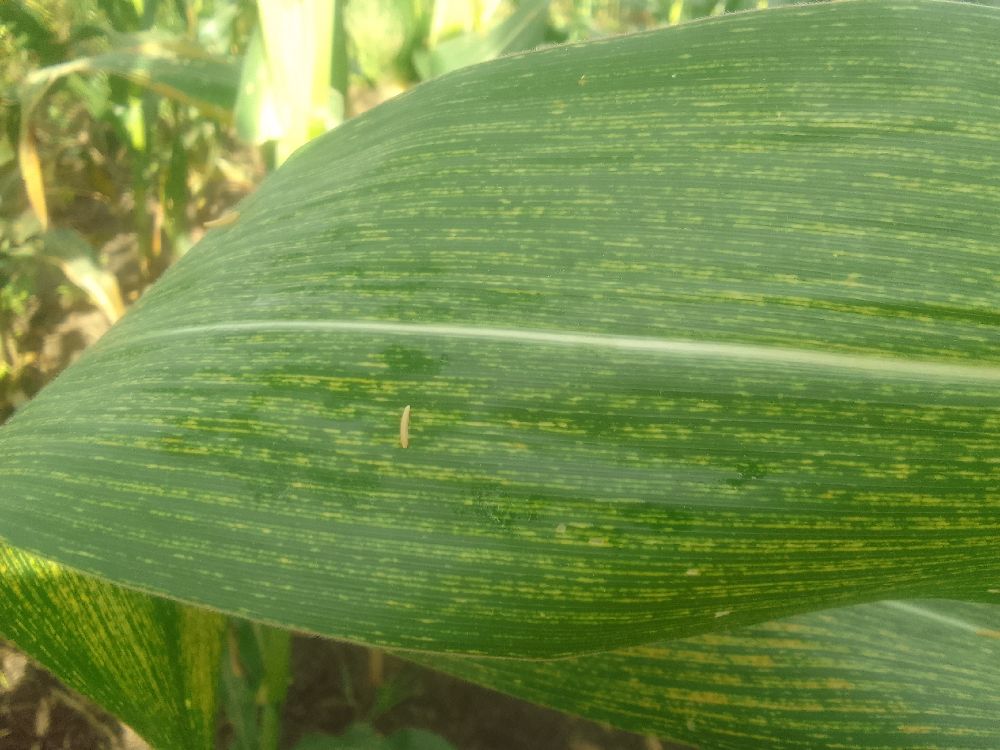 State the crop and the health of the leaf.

maize, maize streak virus
